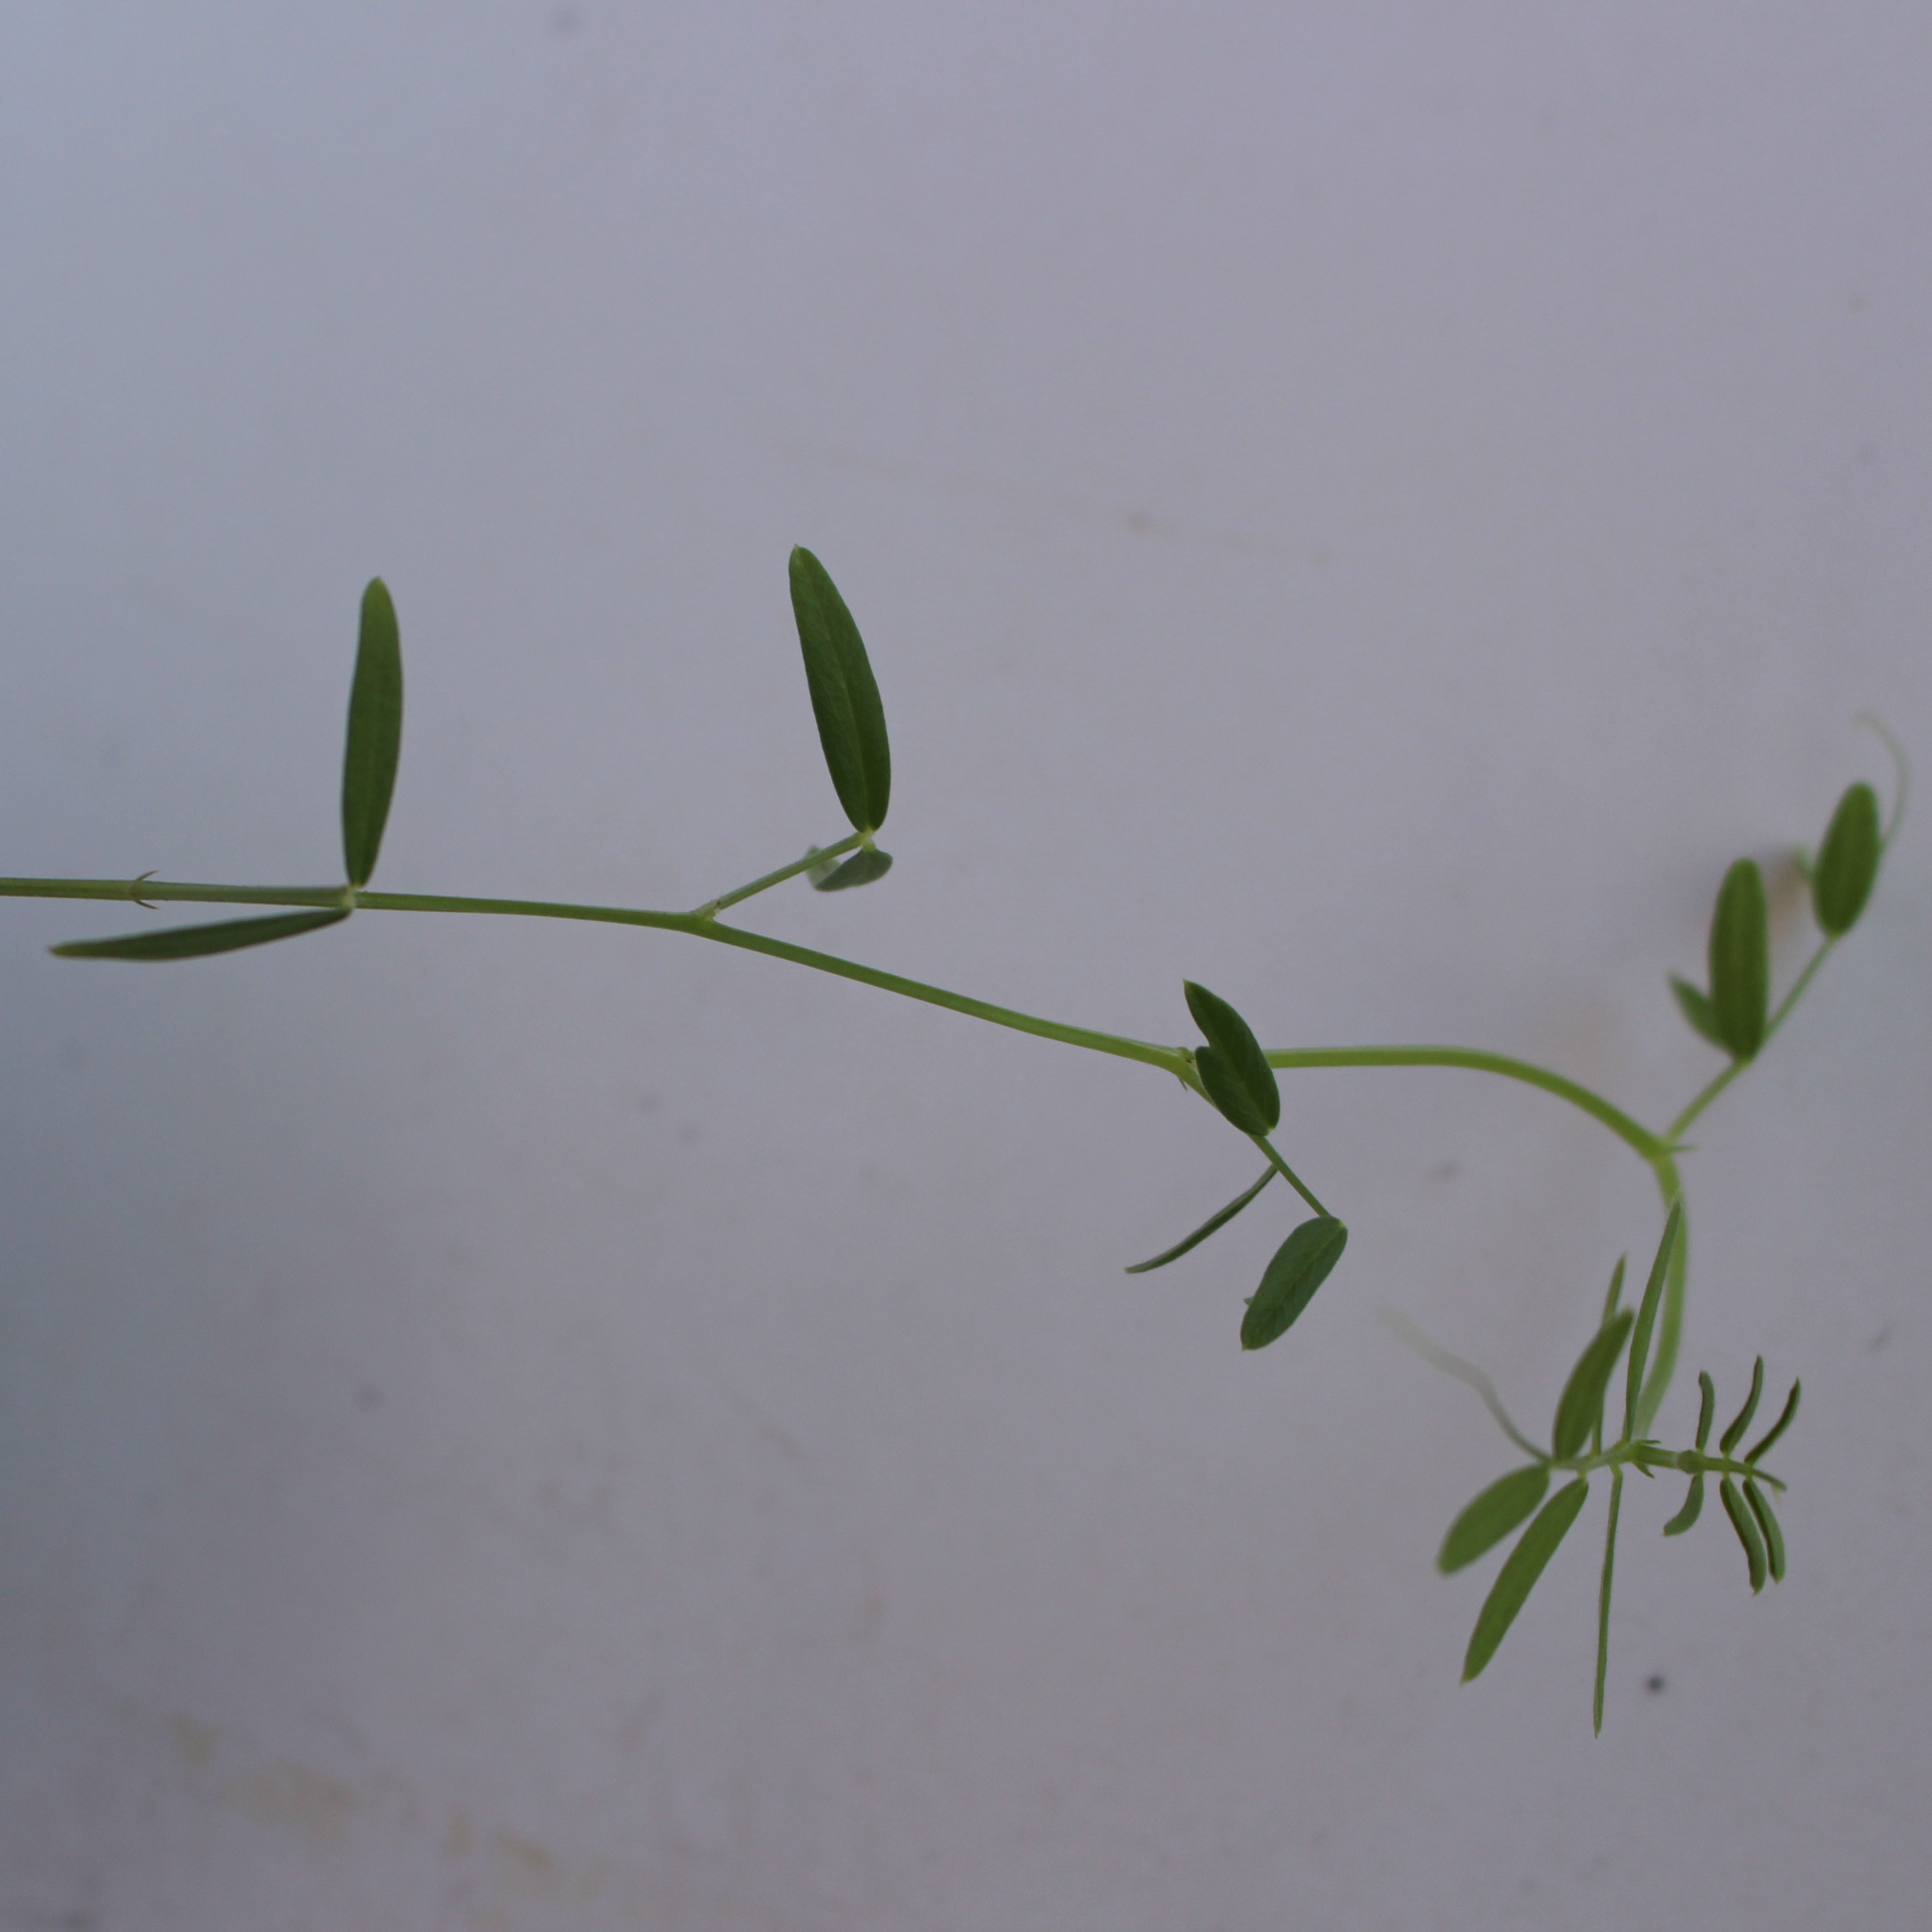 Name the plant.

Vicia sativa
